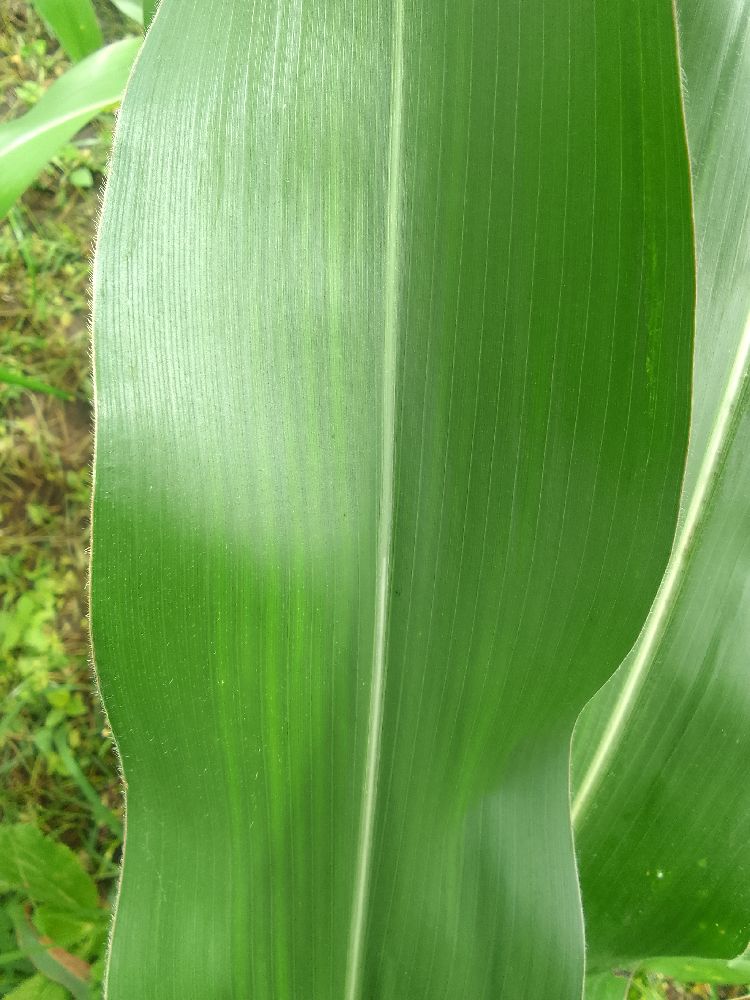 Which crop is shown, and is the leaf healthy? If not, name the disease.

maize, healthy
